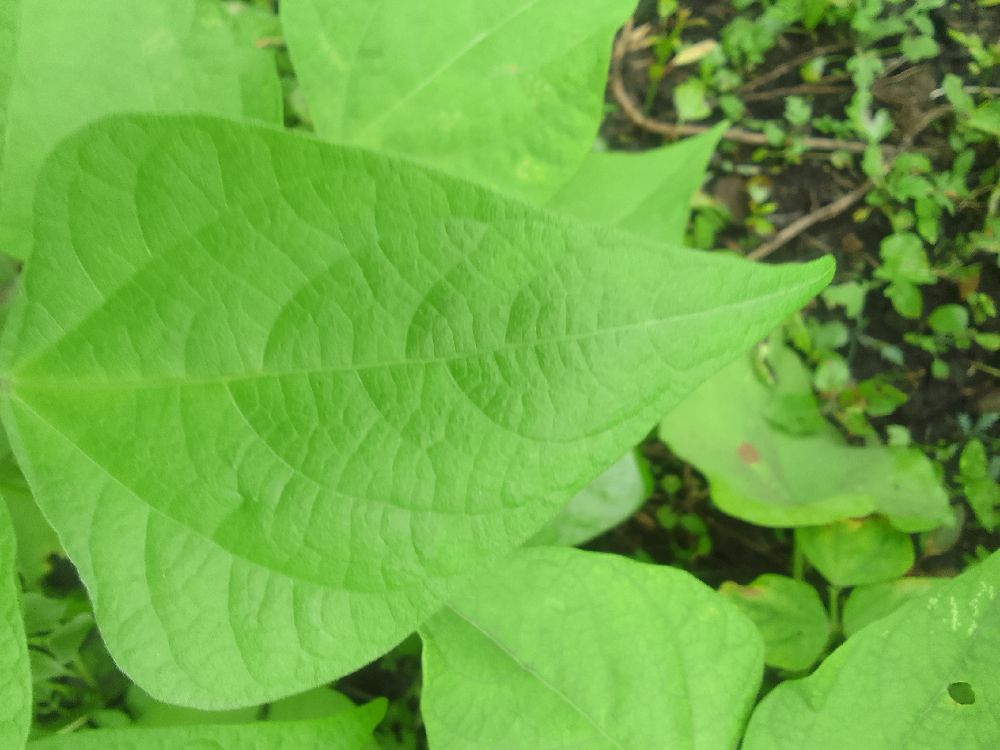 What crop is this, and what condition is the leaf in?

common bean, healthy
